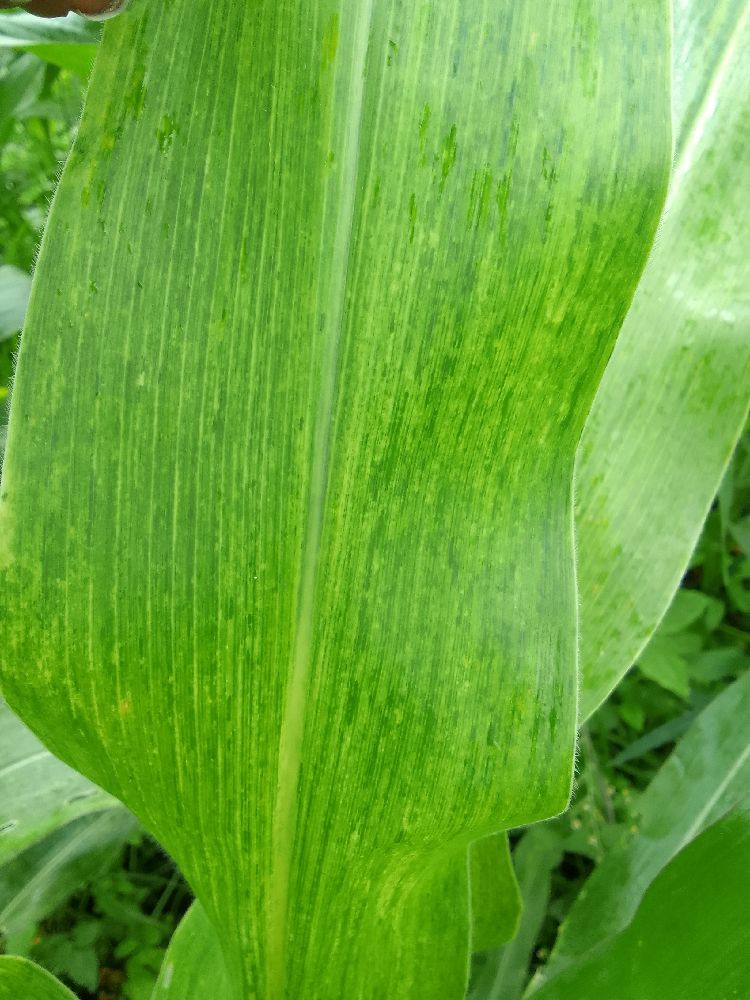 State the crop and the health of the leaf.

maize, maize lethal necrosis
